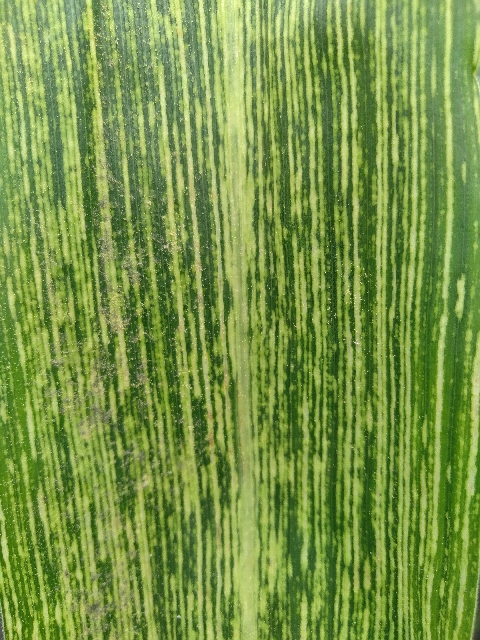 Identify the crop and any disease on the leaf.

maize, maize streak virus
